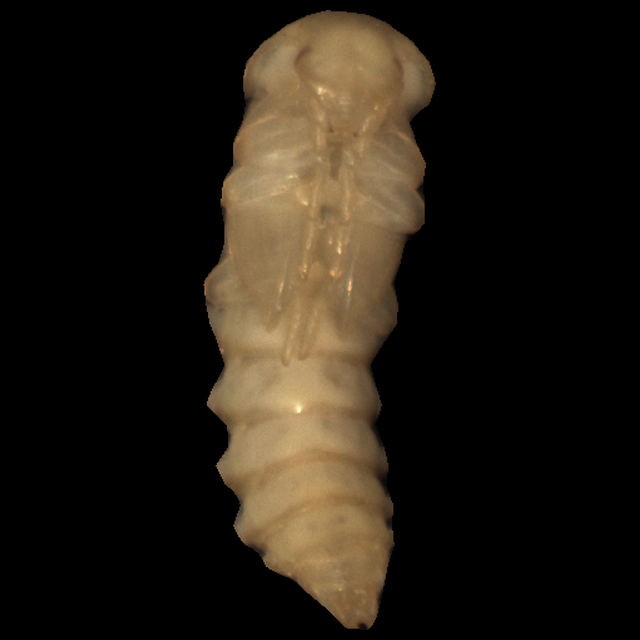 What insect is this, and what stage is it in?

mealworm pupa
